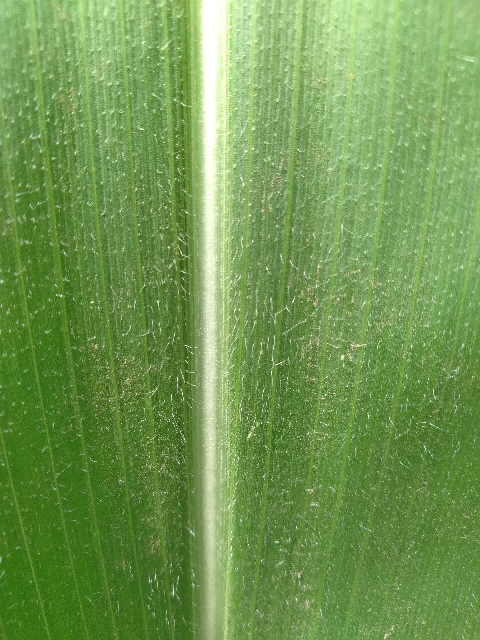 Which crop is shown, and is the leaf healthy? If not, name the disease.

maize, healthy
